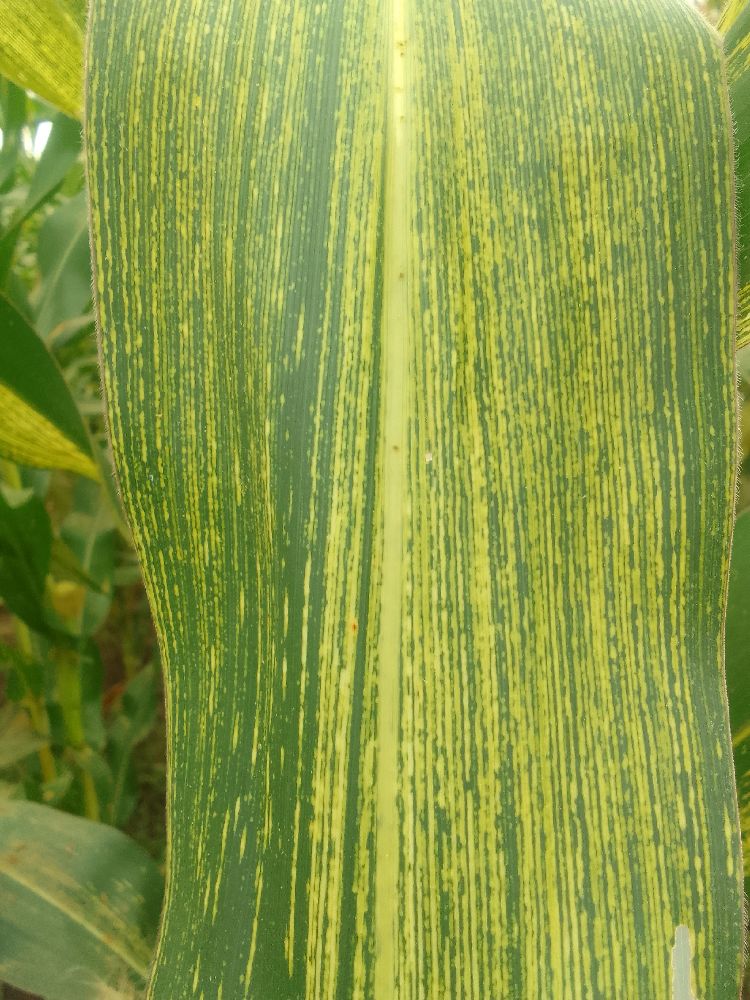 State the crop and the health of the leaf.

maize, maize streak virus
